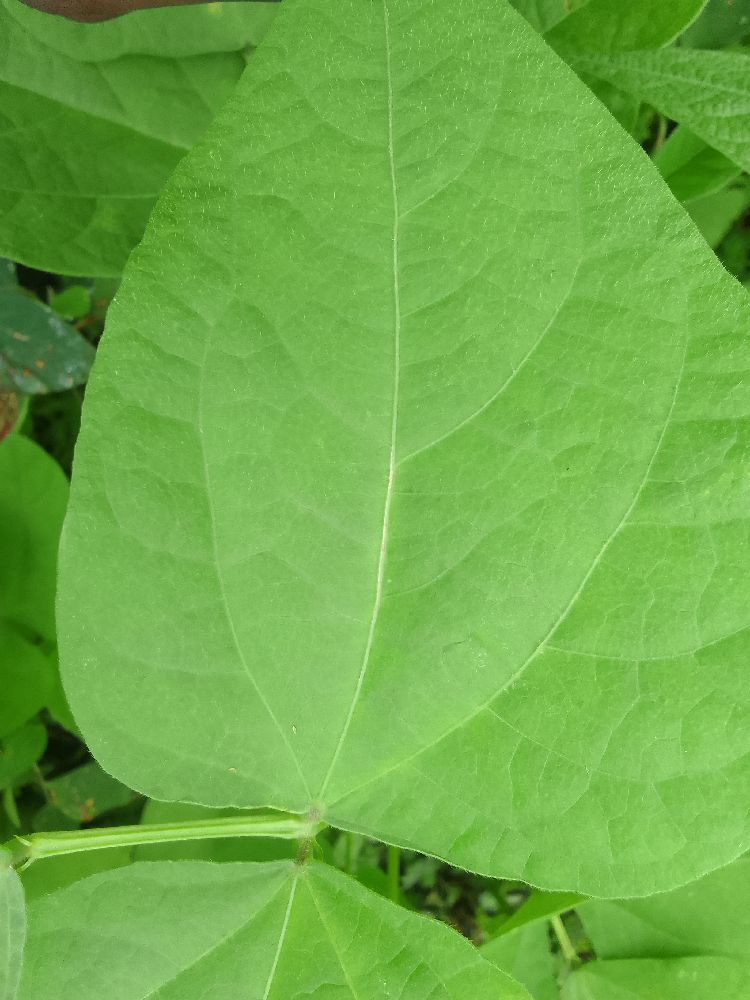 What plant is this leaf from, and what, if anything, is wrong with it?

common bean, healthy
